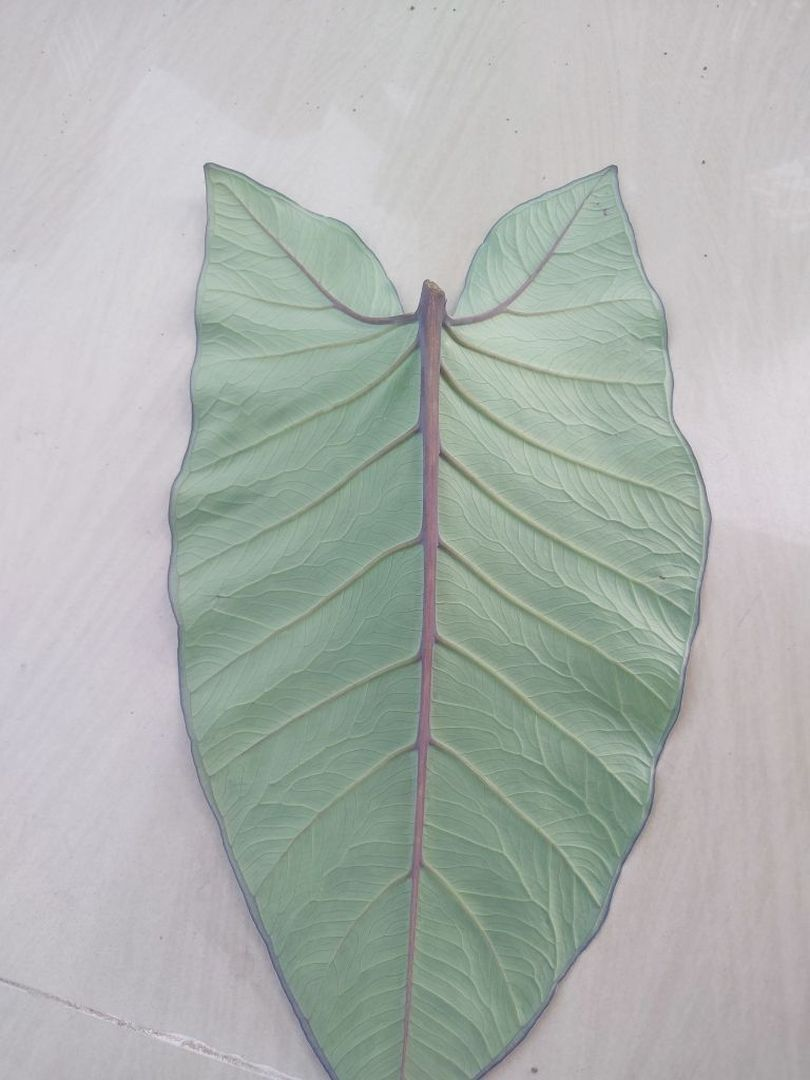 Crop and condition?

taro, healthy
